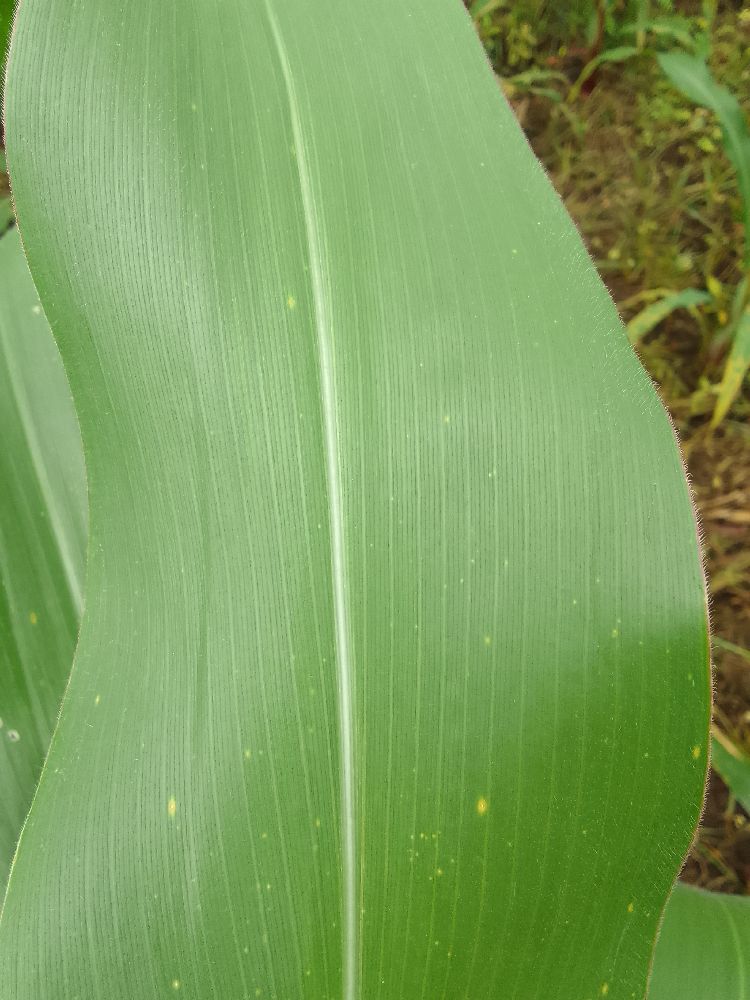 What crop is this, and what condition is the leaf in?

maize, healthy
